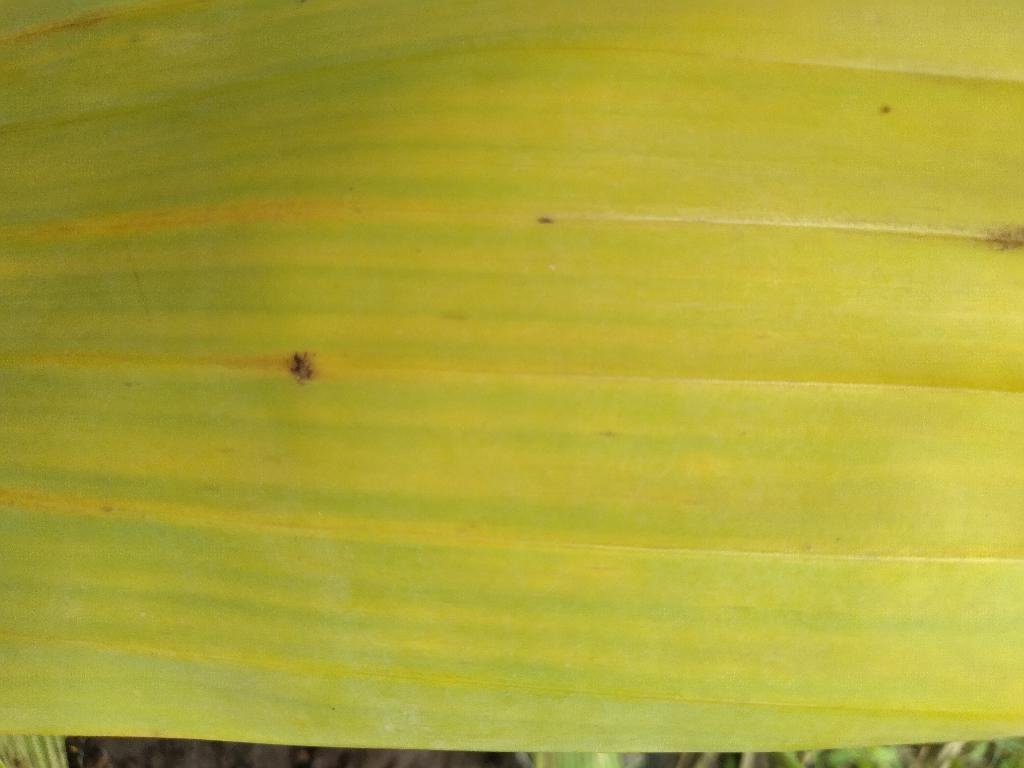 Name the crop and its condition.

banana, fusarium wilt race 1
